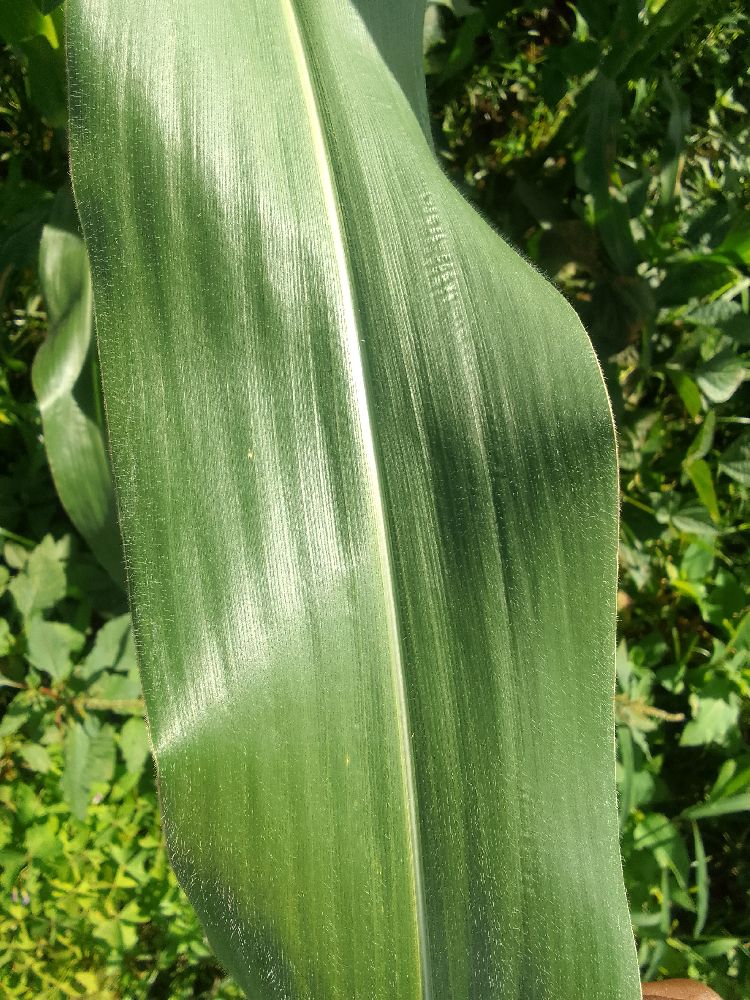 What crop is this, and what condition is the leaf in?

maize, healthy
